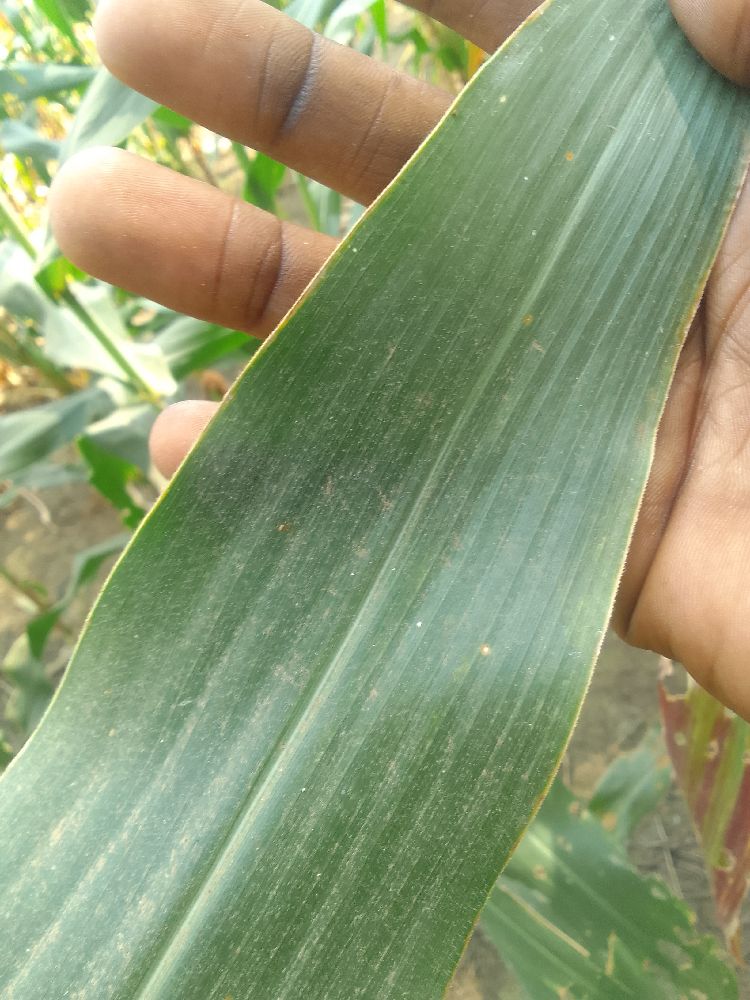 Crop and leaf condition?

maize, healthy
